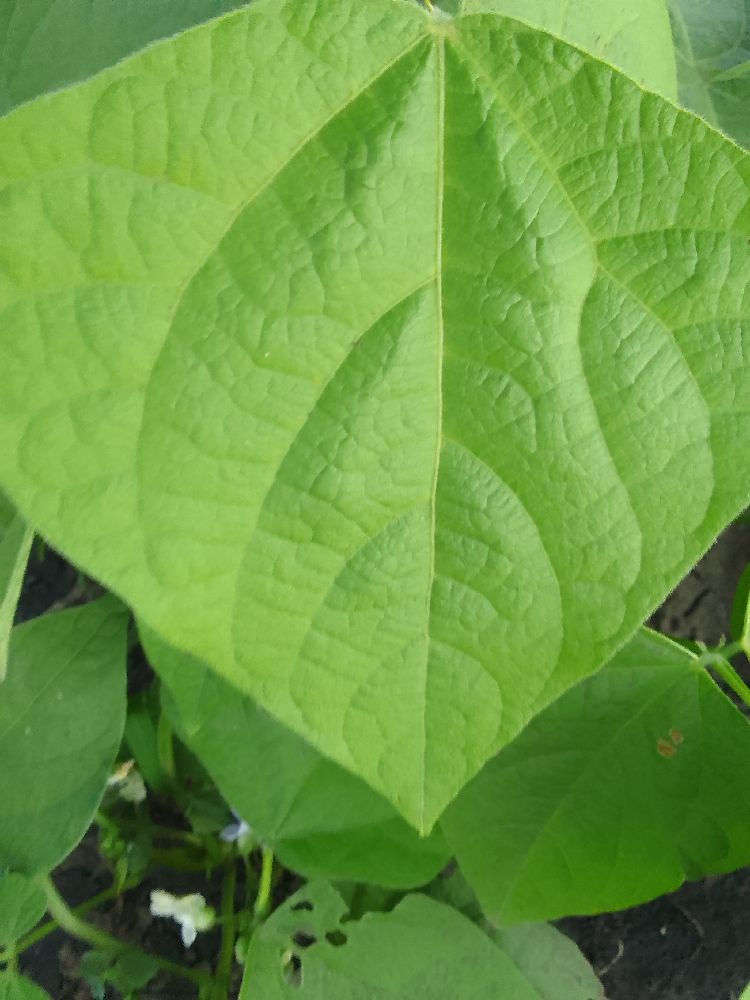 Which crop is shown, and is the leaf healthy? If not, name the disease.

common bean, healthy
